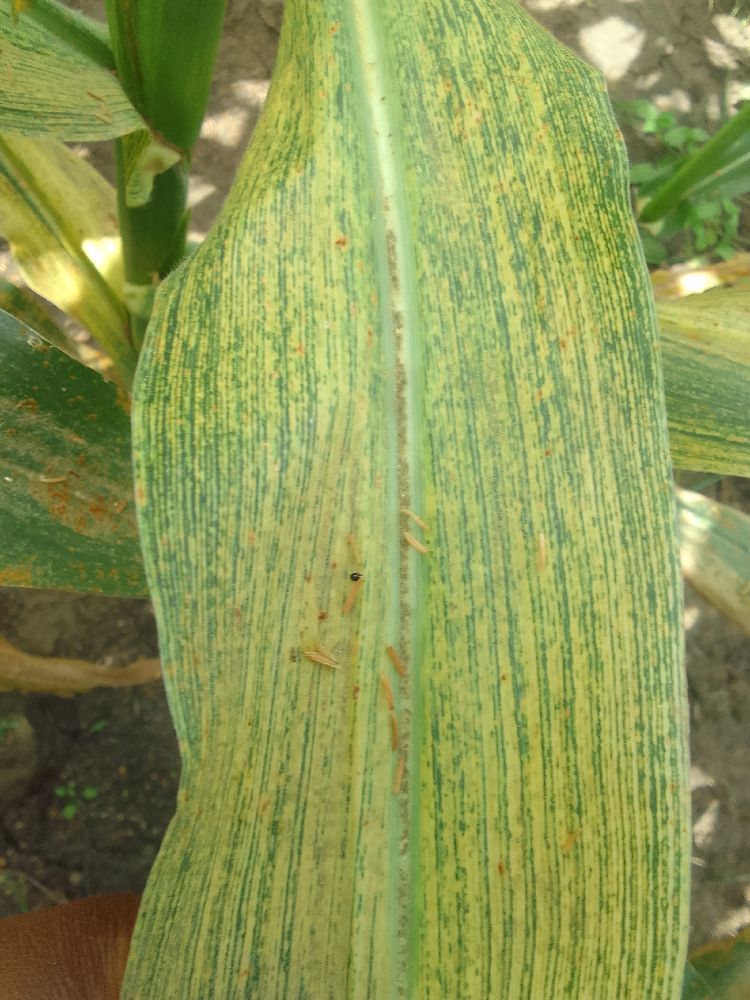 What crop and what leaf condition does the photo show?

maize, maize streak virus
